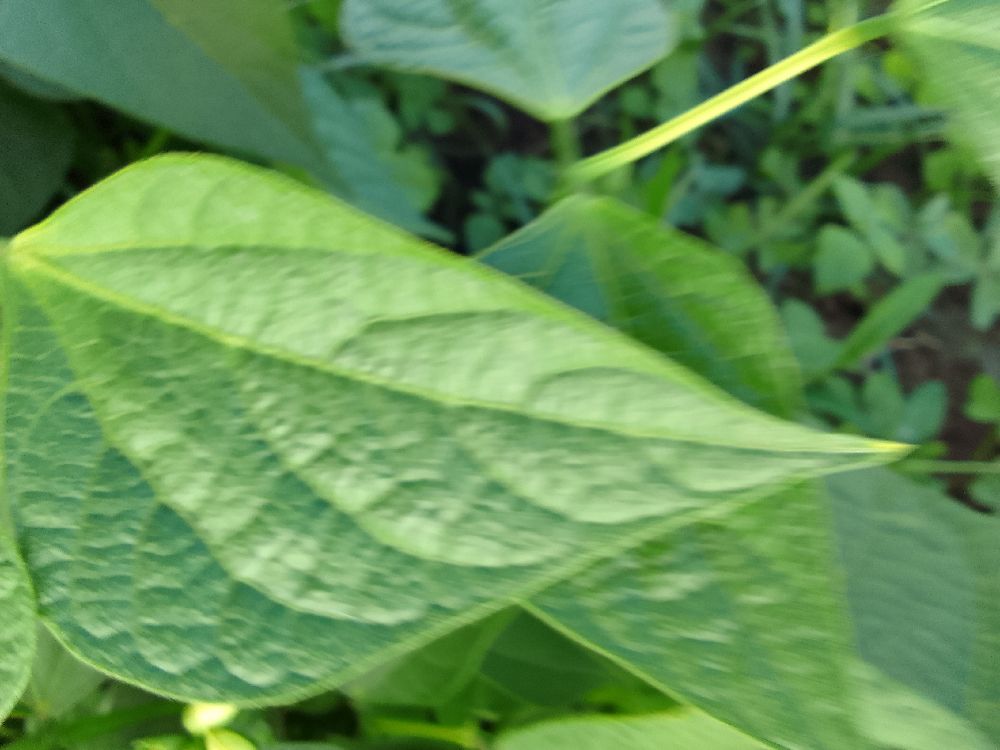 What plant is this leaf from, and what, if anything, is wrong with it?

common bean, healthy
